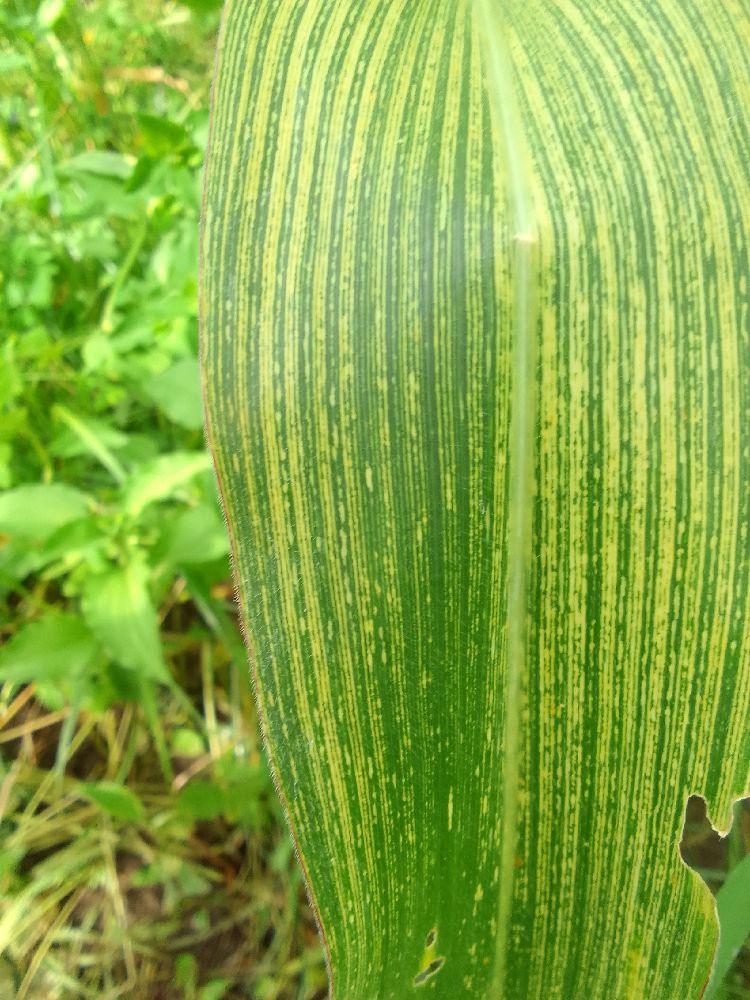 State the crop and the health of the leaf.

maize, maize streak virus
